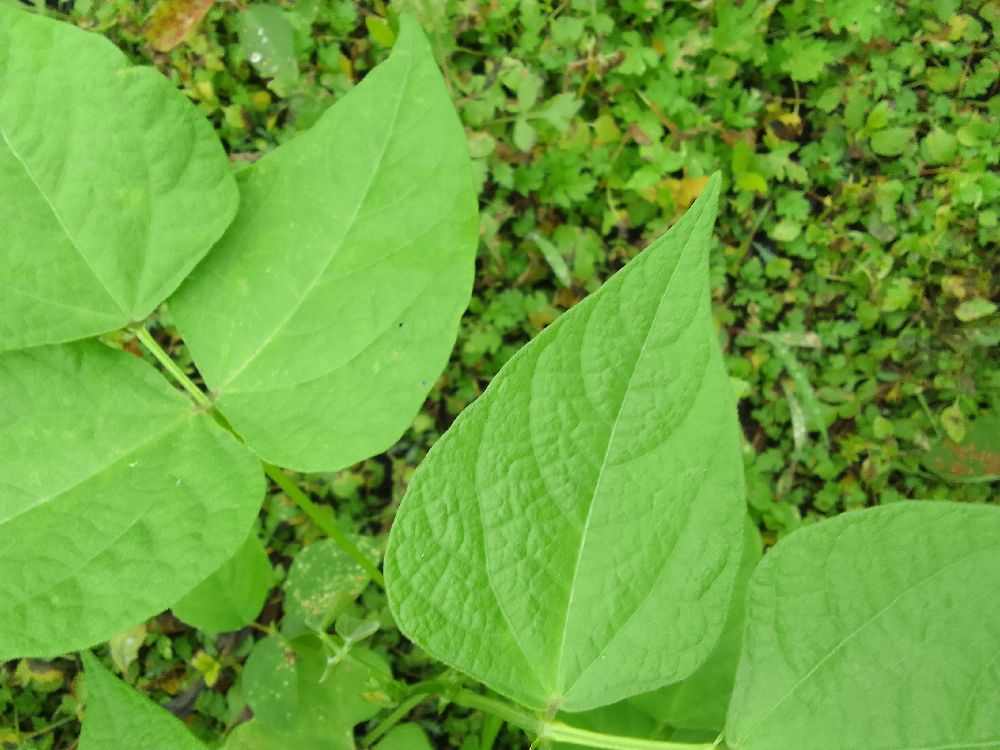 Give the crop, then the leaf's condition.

common bean, healthy
